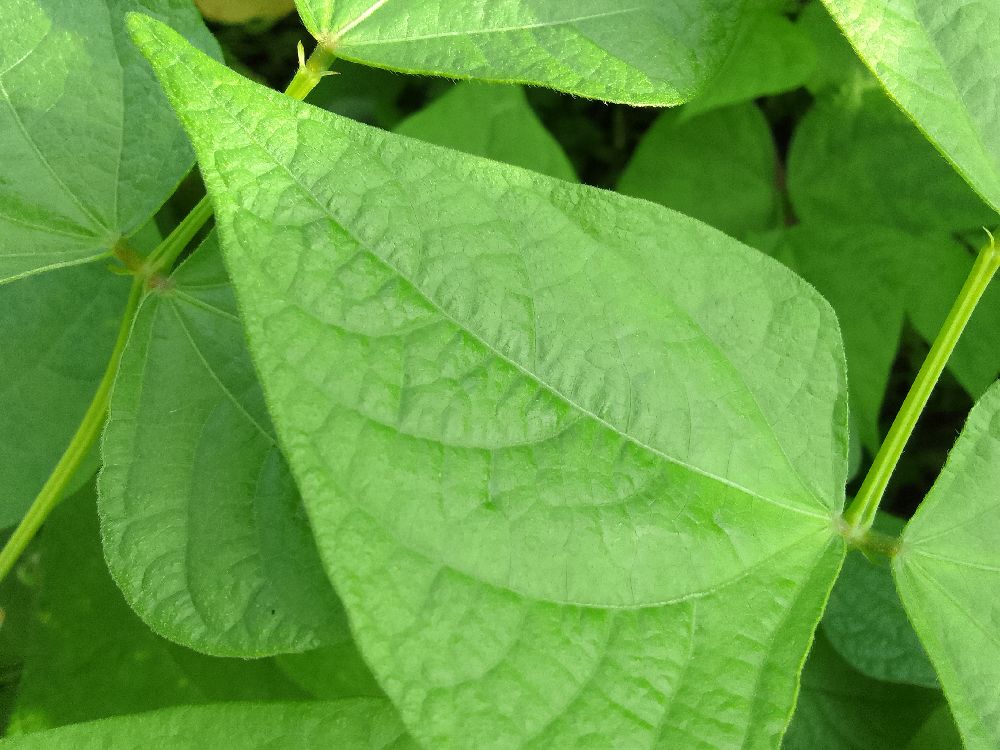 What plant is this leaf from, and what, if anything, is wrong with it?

common bean, healthy
